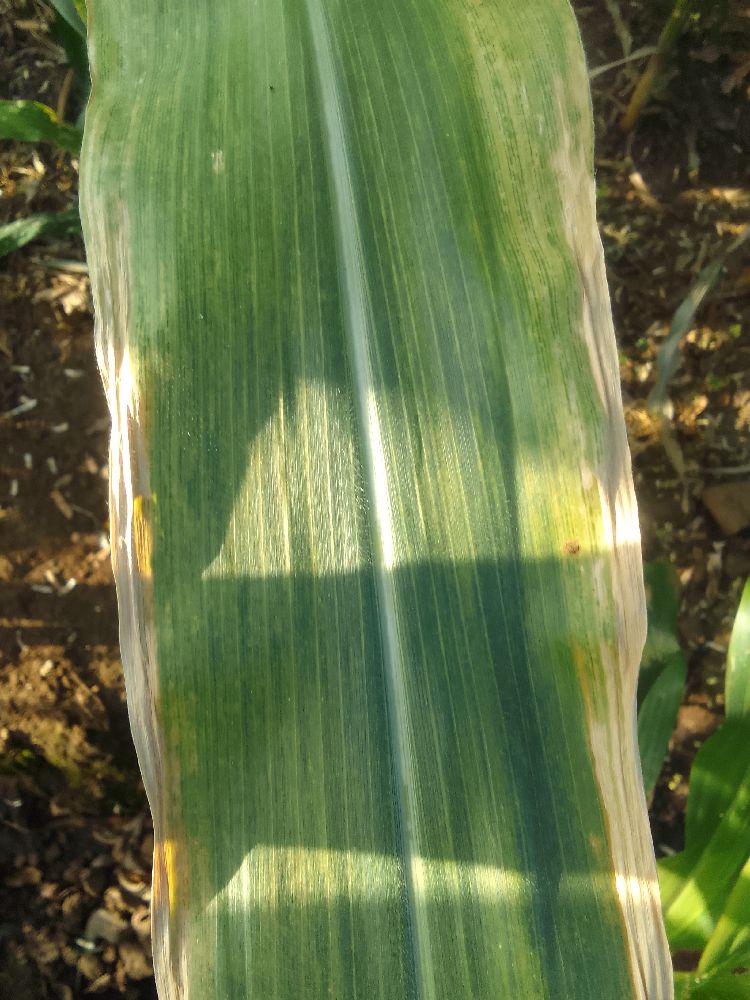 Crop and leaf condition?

maize, maize lethal necrosis
